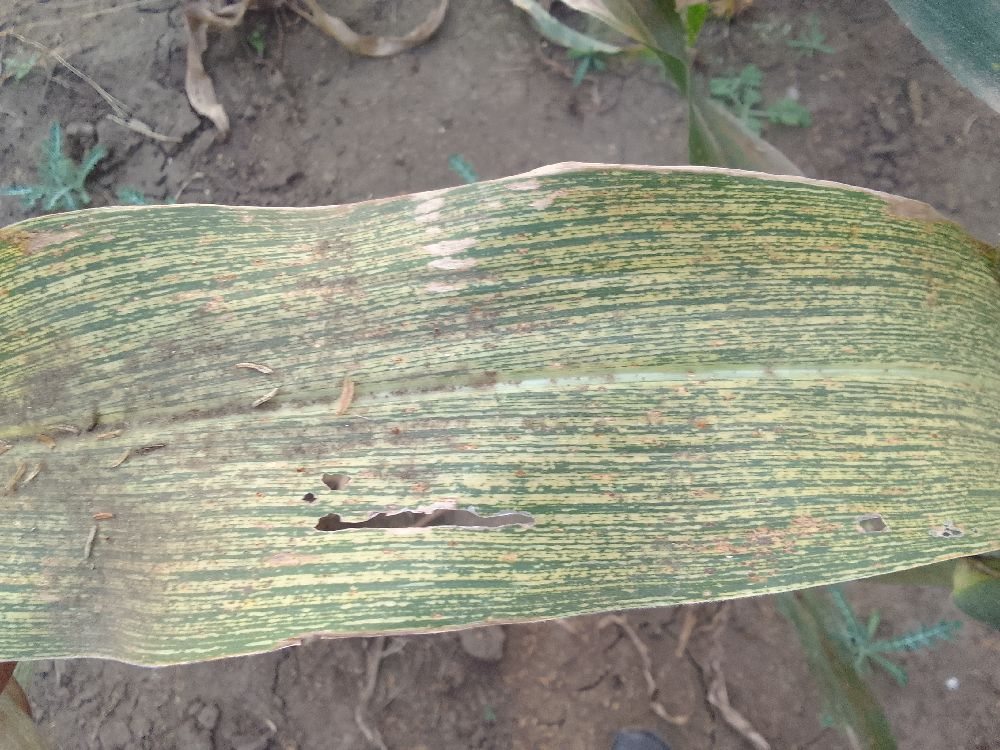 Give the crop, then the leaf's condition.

maize, maize streak virus
